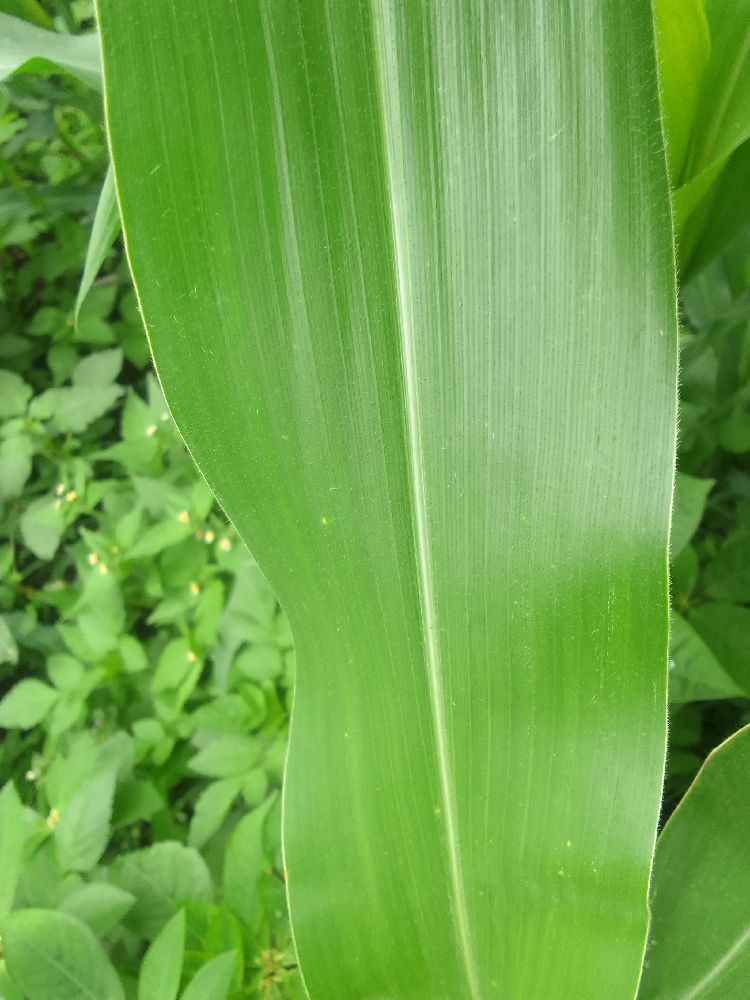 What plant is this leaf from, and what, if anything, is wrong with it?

maize, healthy
